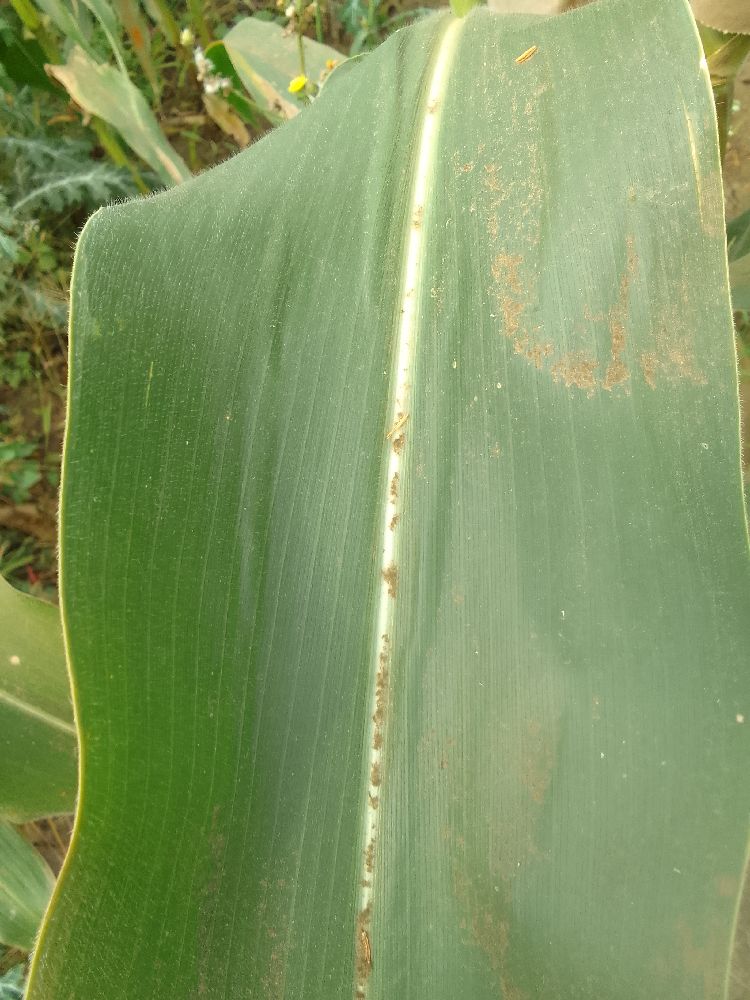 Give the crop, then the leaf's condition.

maize, healthy
